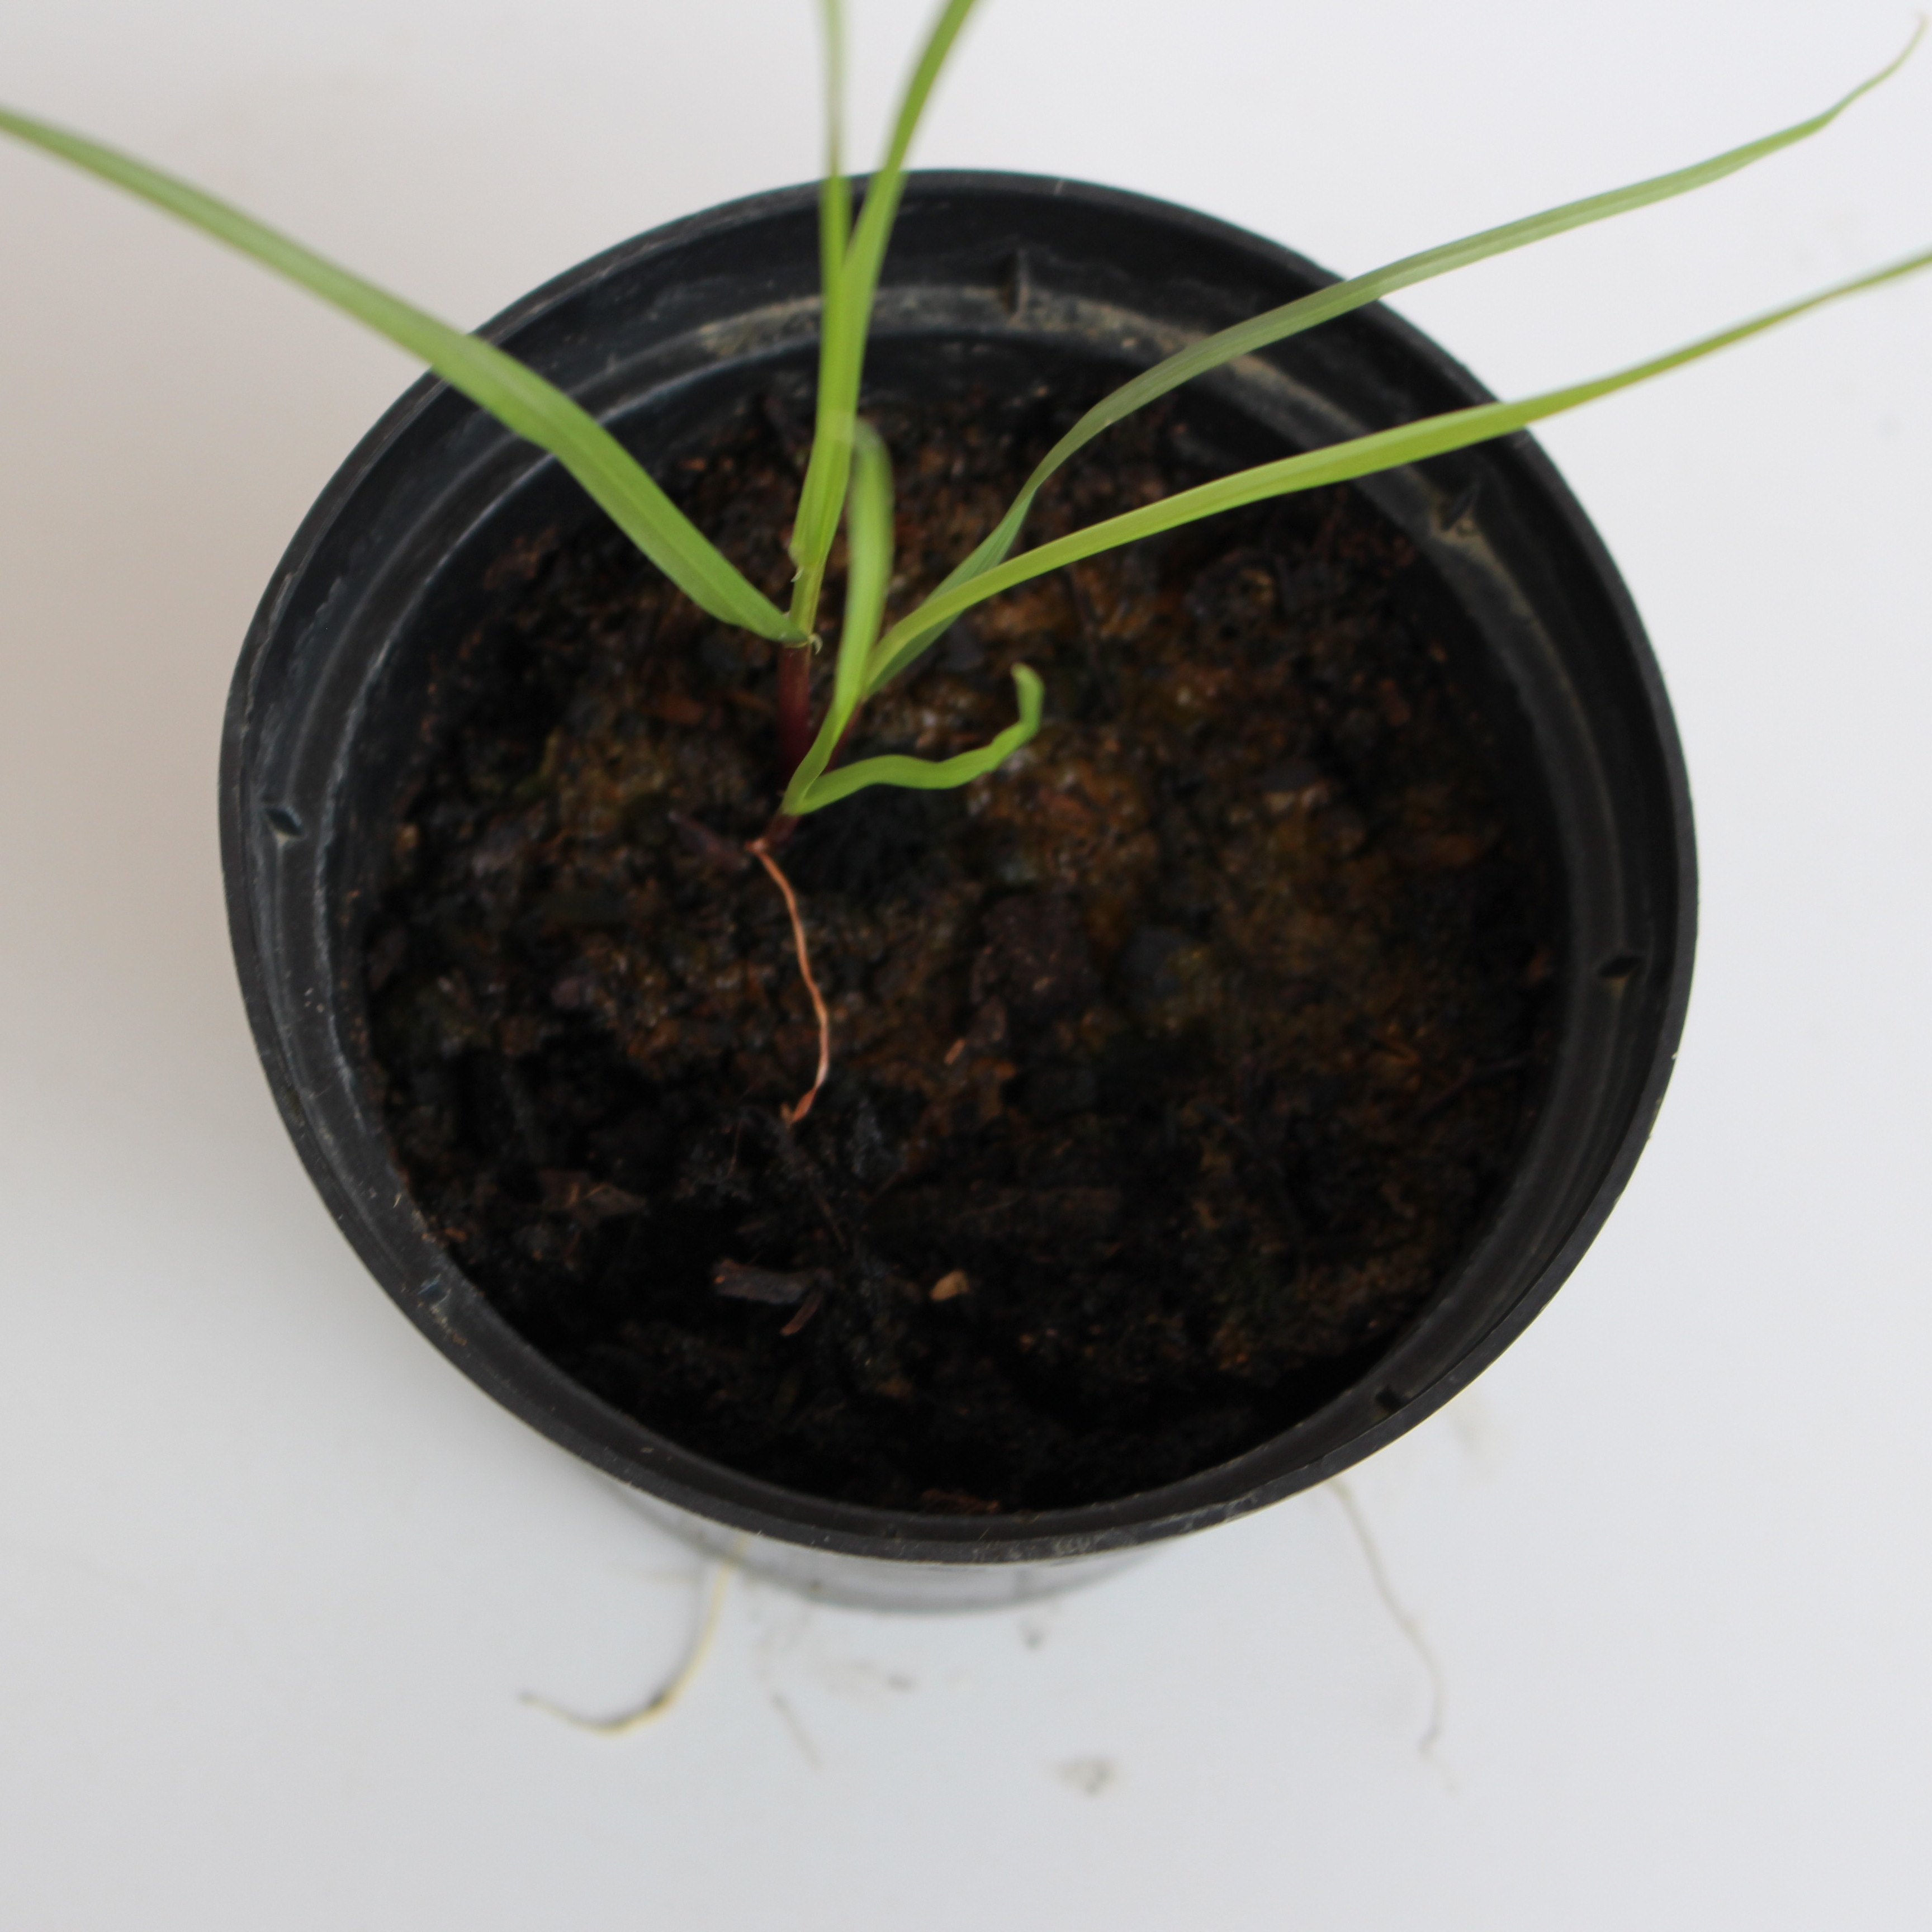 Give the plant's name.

Lolium multiflorum
